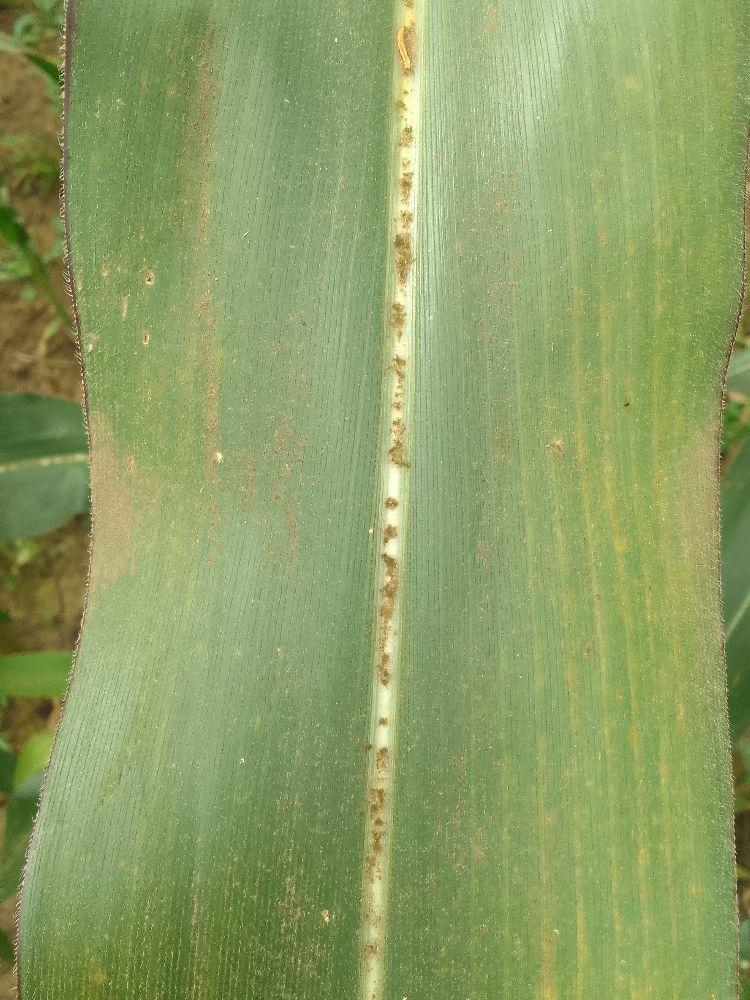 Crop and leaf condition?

maize, healthy
